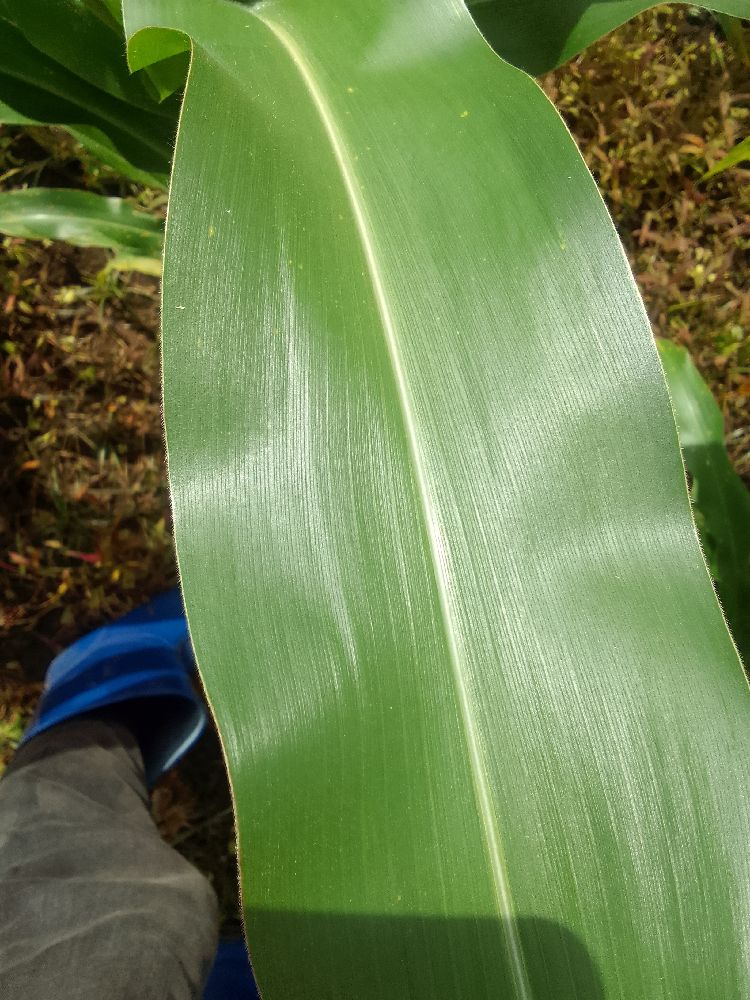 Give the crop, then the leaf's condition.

maize, healthy
